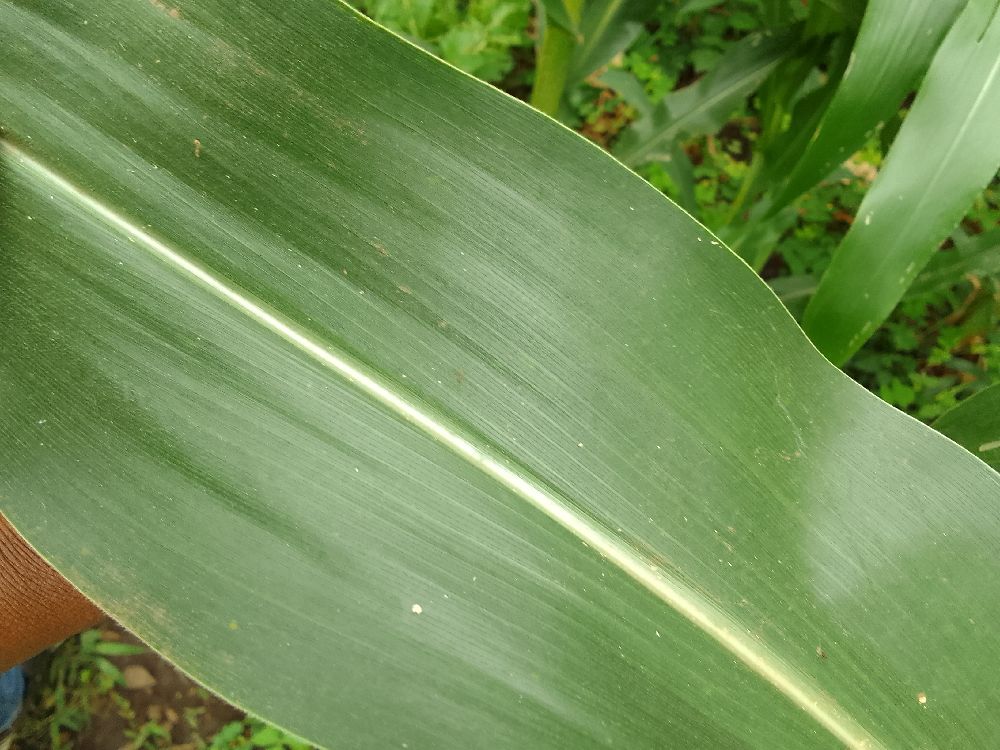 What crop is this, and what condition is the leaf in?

maize, healthy
